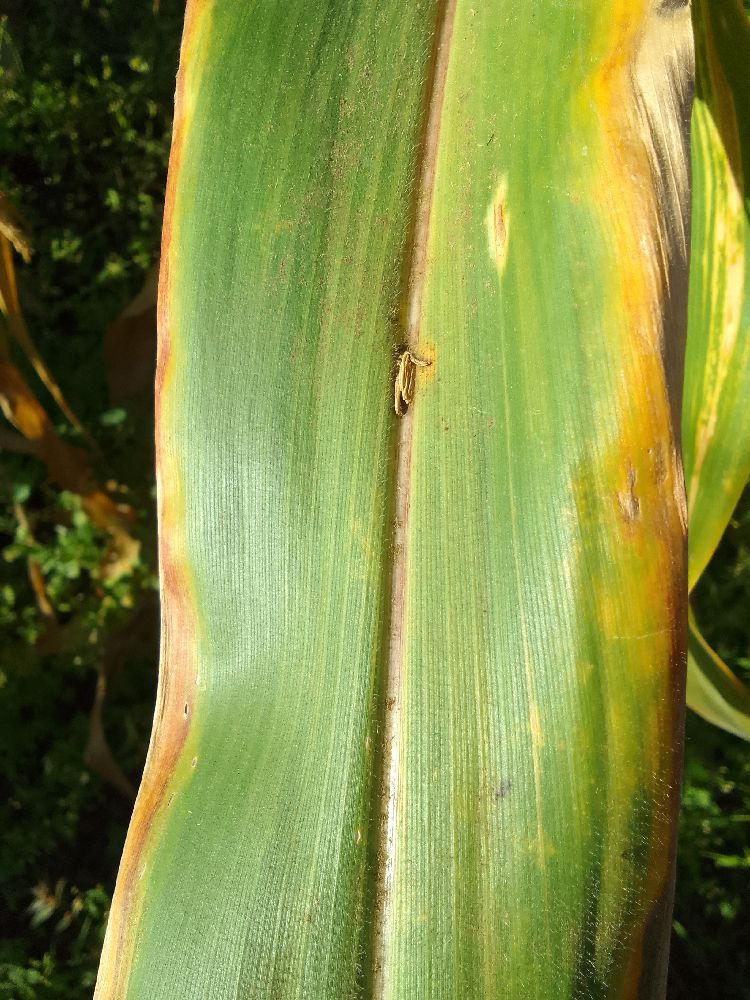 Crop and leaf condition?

maize, maize lethal necrosis
